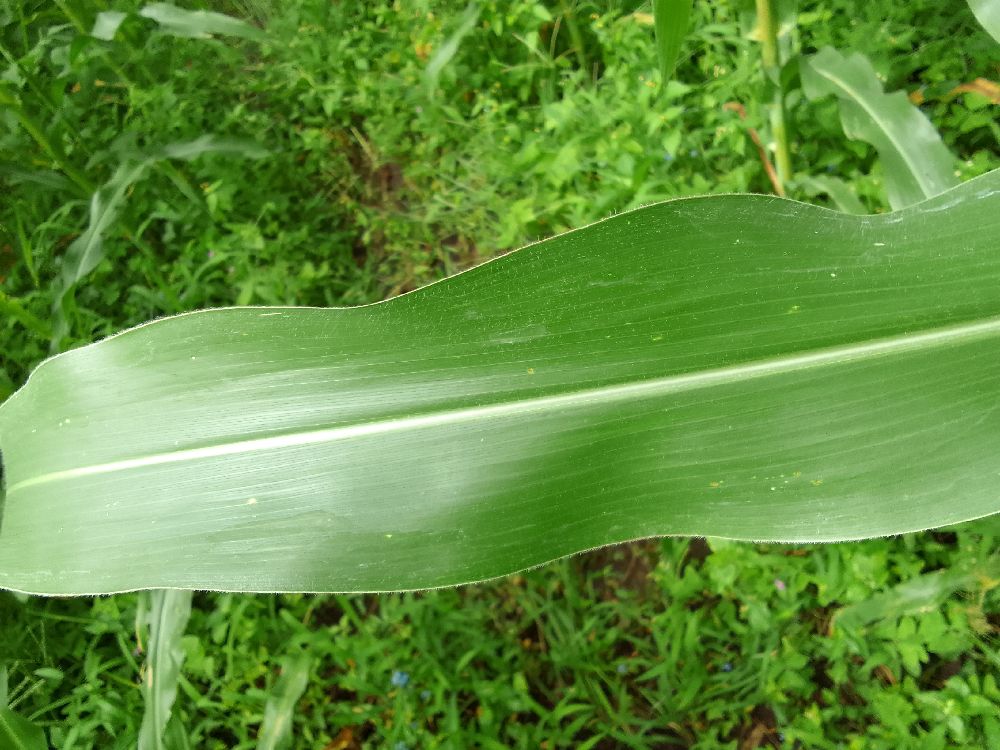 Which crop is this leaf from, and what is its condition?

maize, healthy
